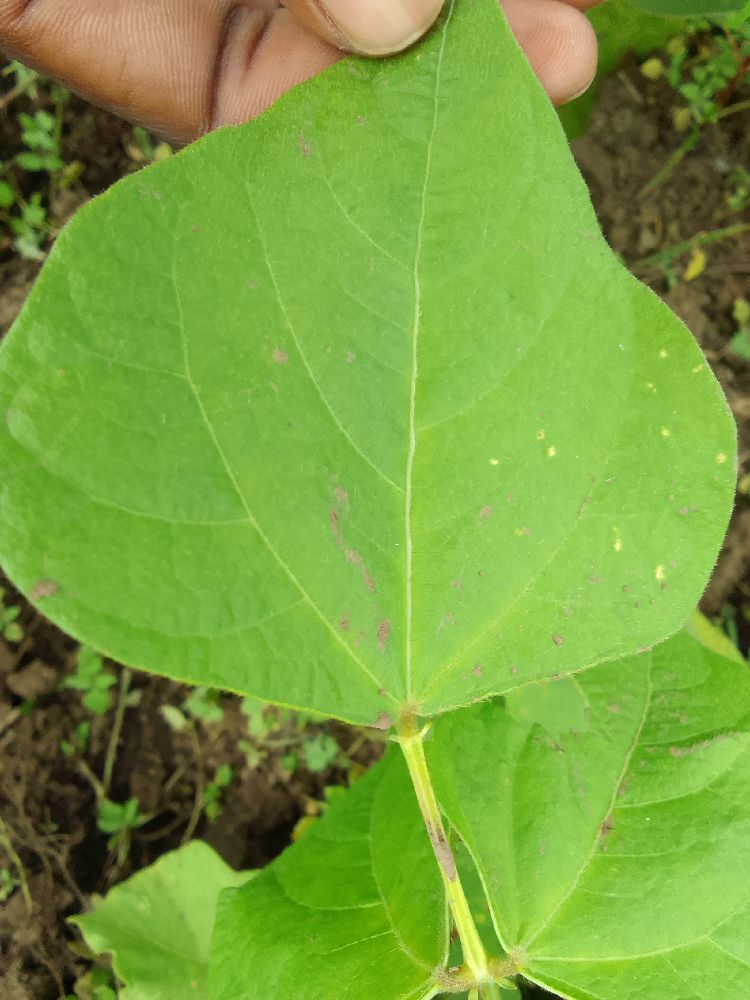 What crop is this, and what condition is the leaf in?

common bean, healthy
